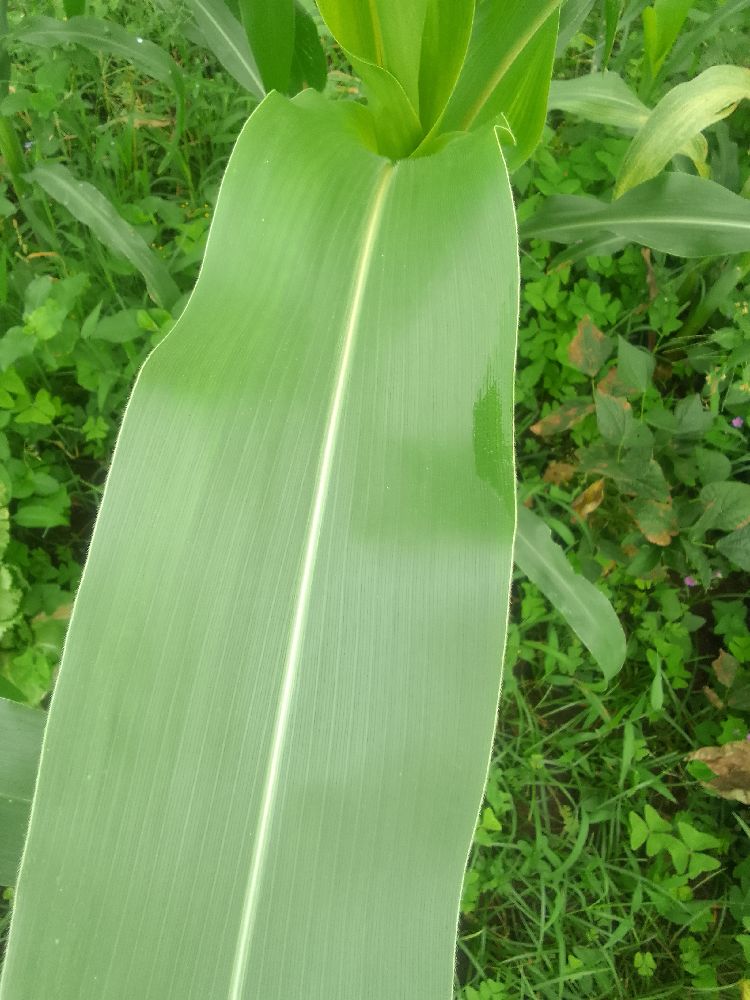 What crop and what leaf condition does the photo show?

maize, healthy
